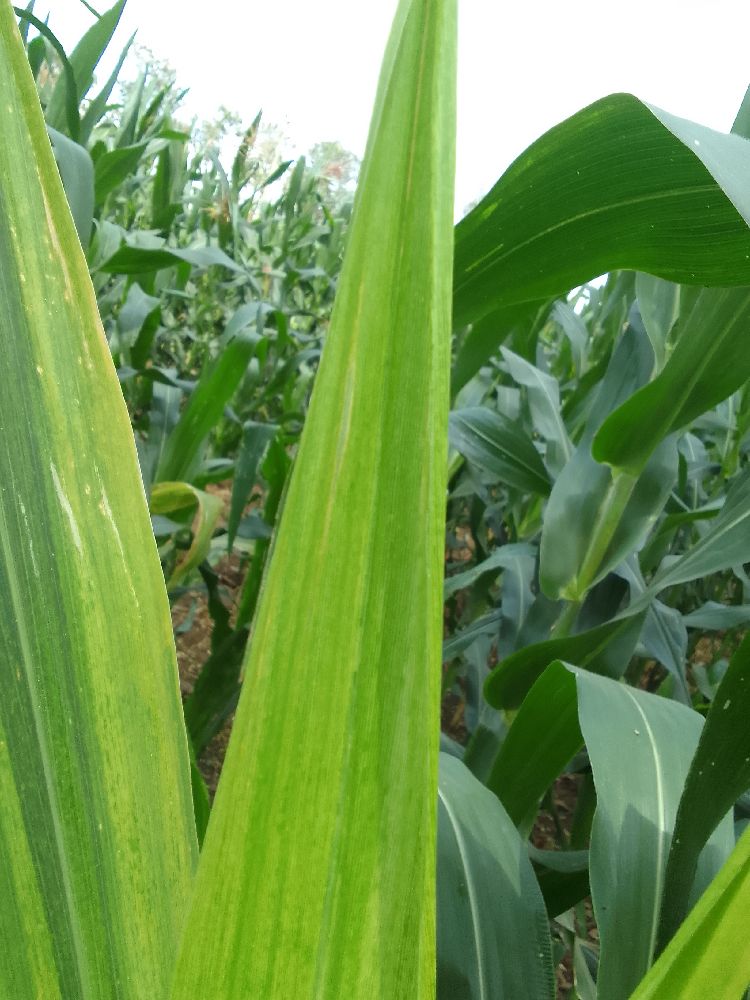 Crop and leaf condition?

maize, maize lethal necrosis
